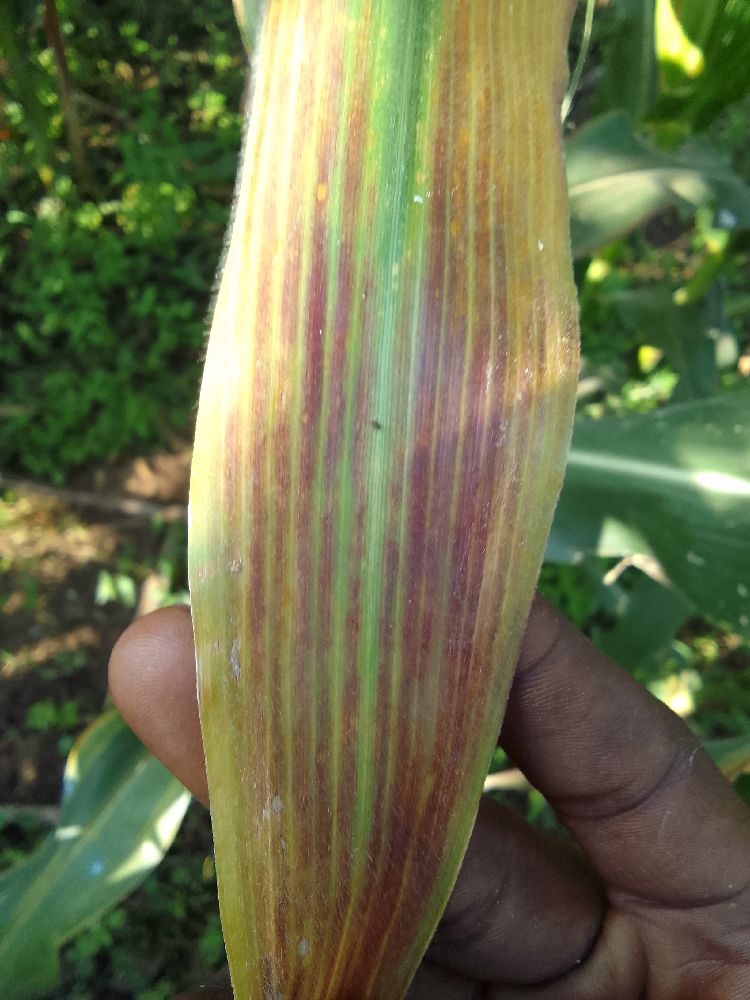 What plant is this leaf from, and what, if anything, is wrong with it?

maize, maize lethal necrosis
